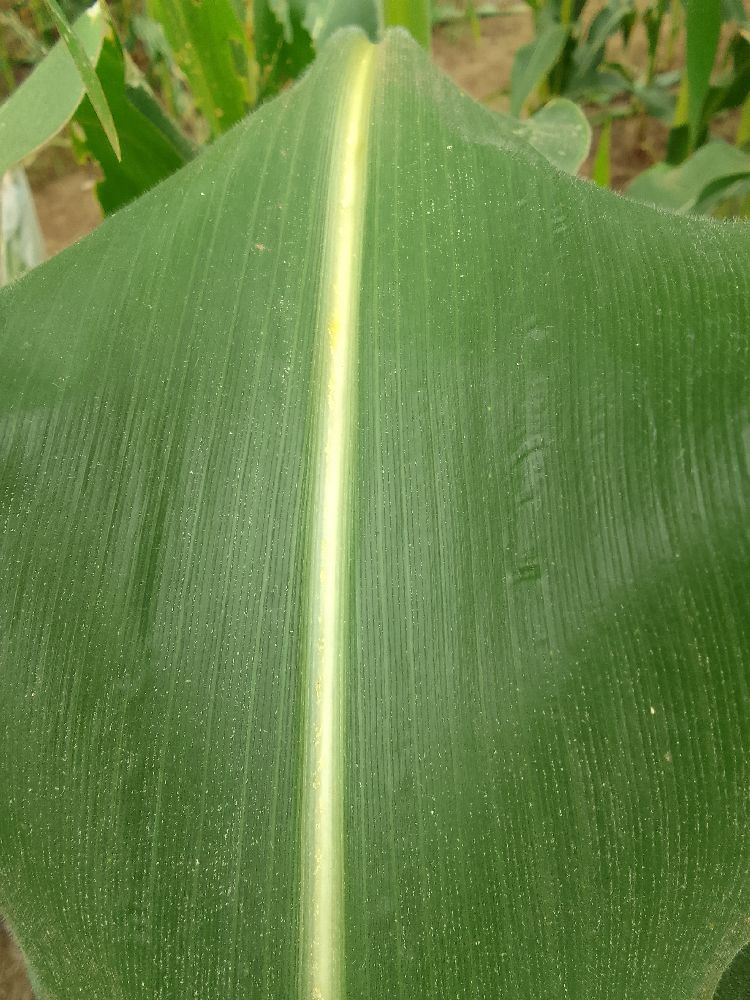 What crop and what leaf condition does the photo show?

maize, healthy
